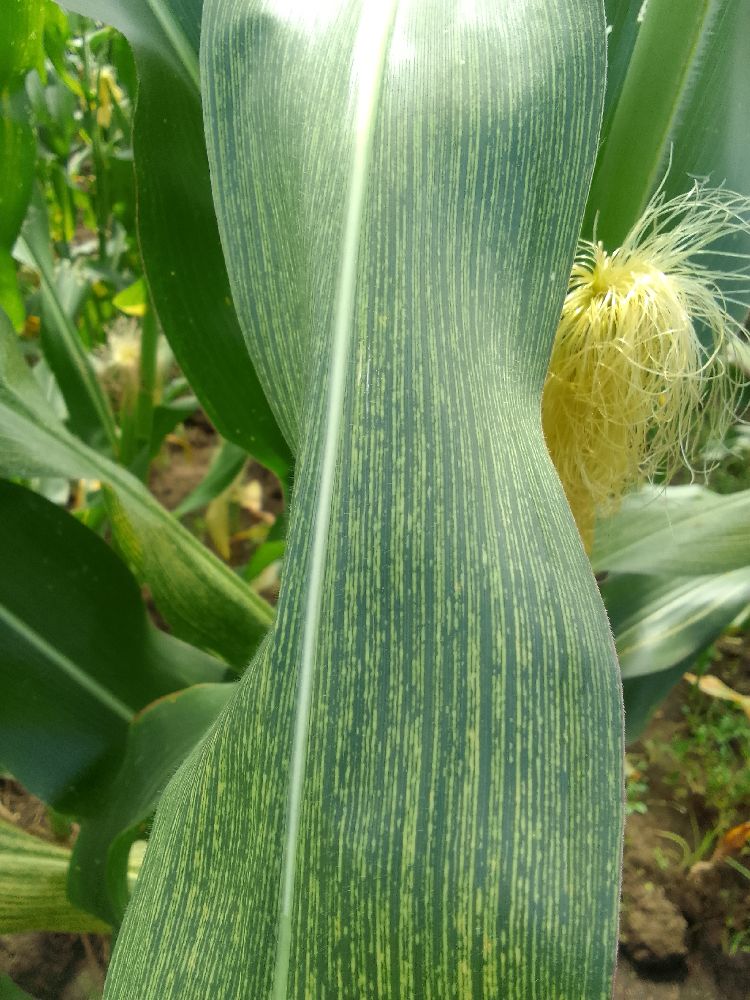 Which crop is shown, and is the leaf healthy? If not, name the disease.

maize, maize streak virus
